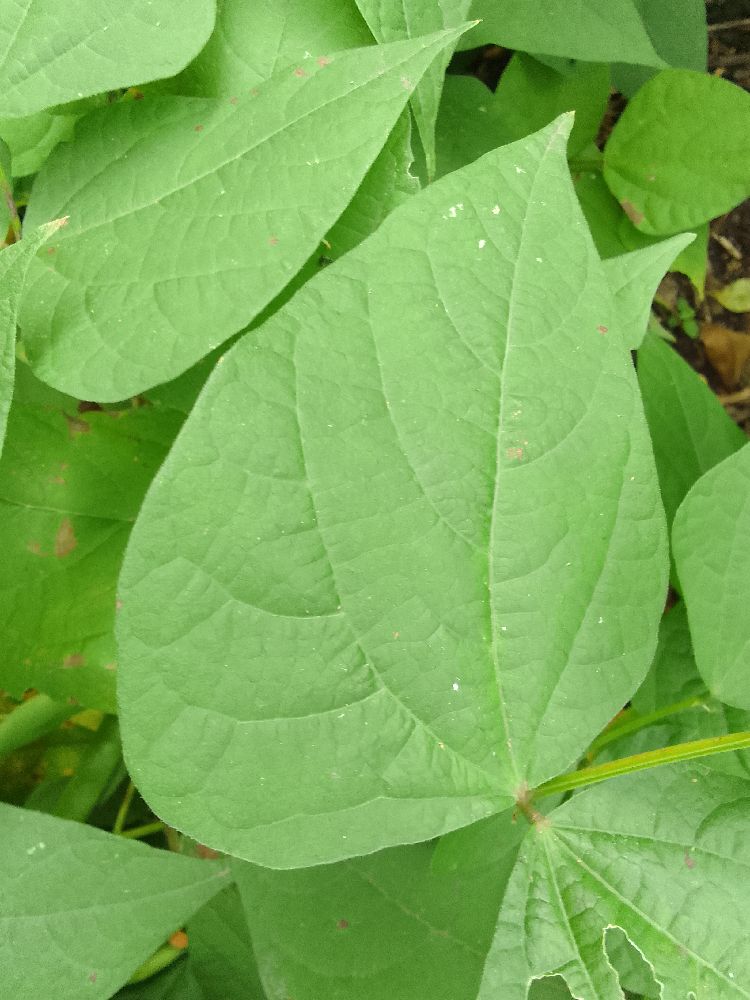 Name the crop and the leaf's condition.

common bean, healthy
